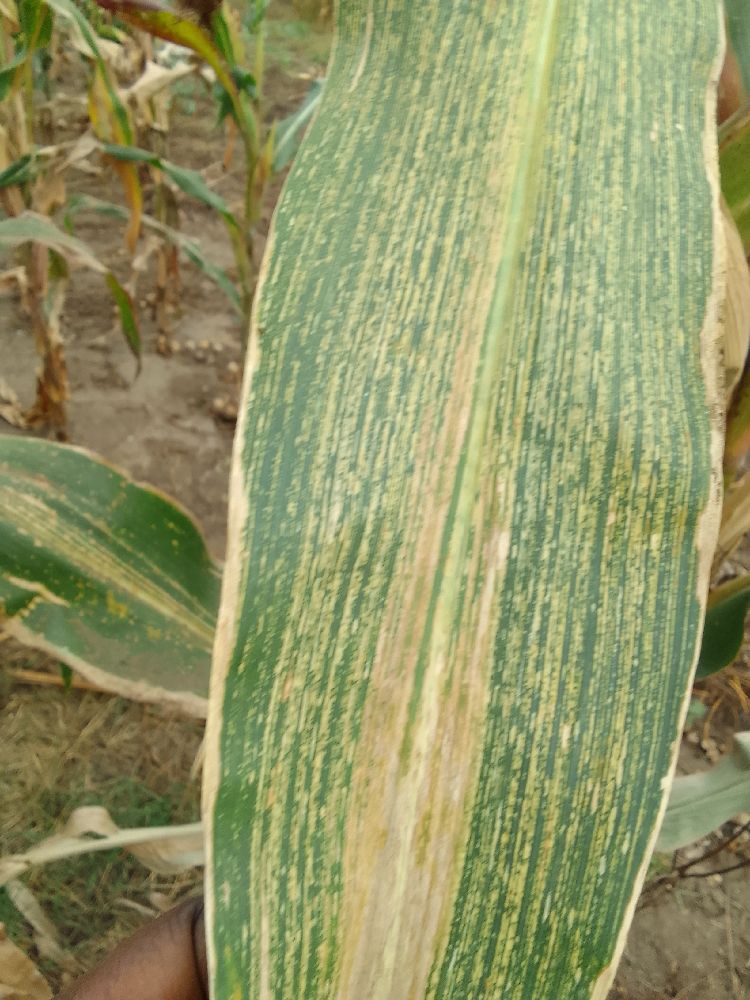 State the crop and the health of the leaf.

maize, maize streak virus
